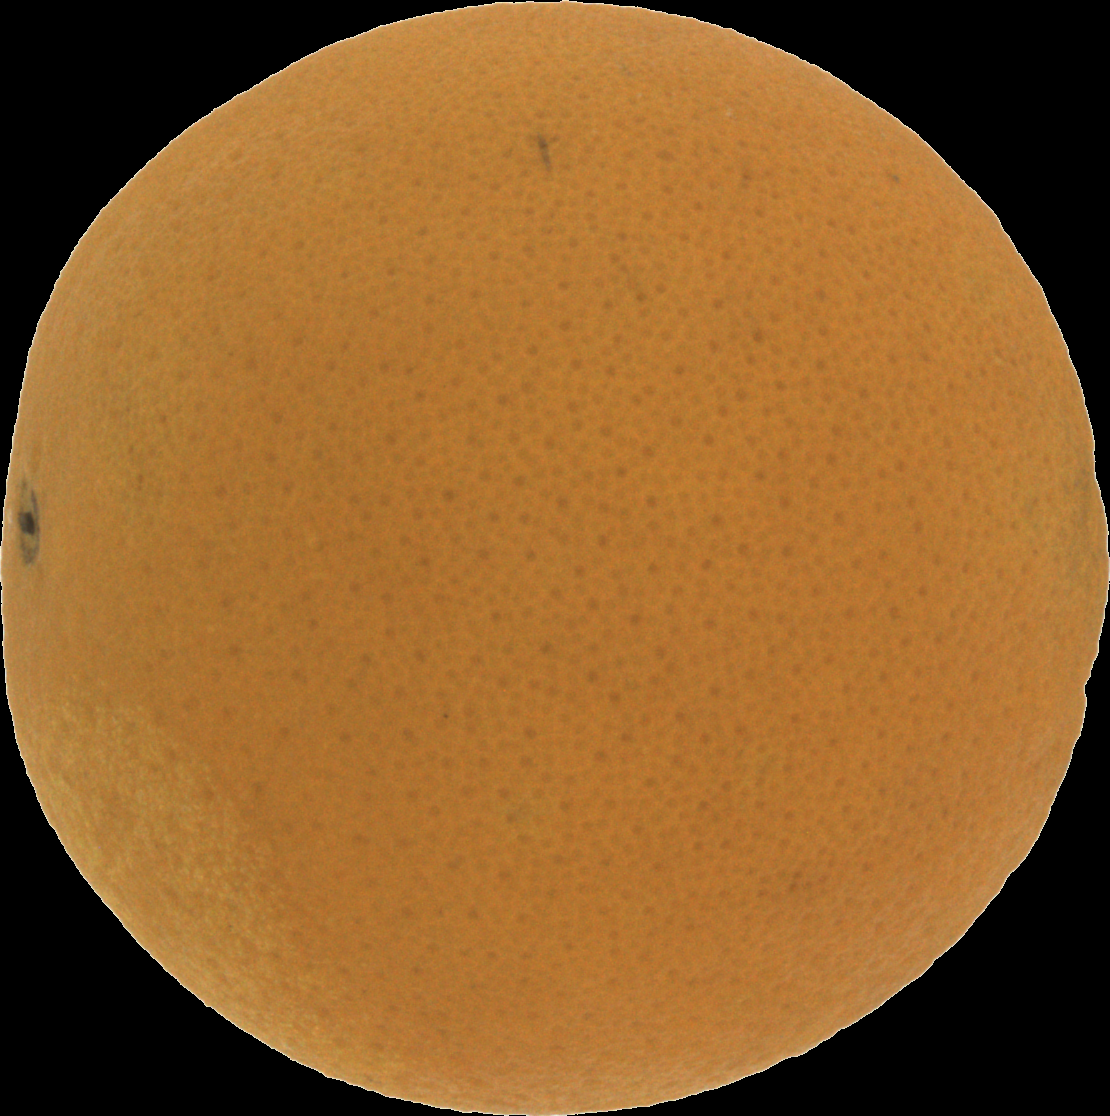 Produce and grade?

orange, good
